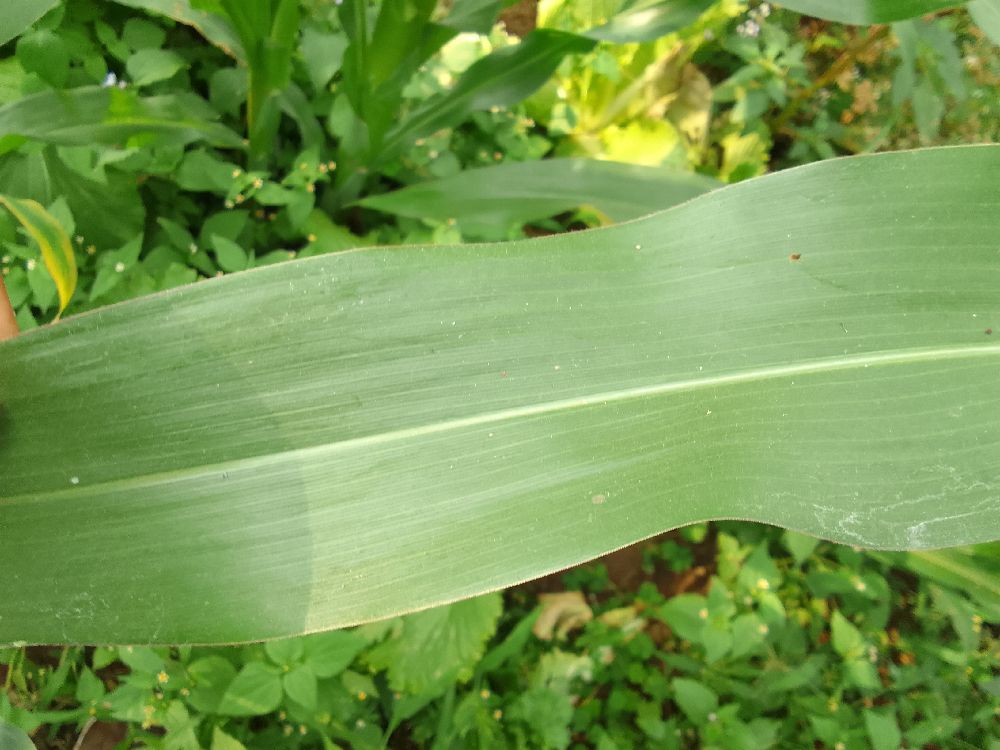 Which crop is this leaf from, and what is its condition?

maize, healthy
